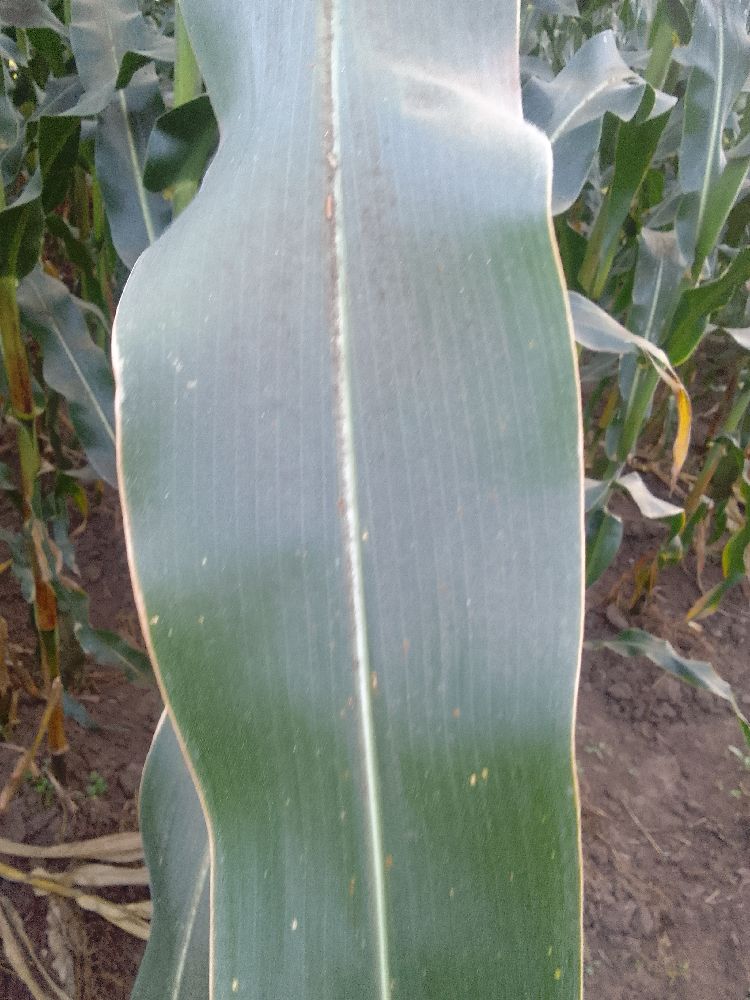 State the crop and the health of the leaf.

maize, healthy
